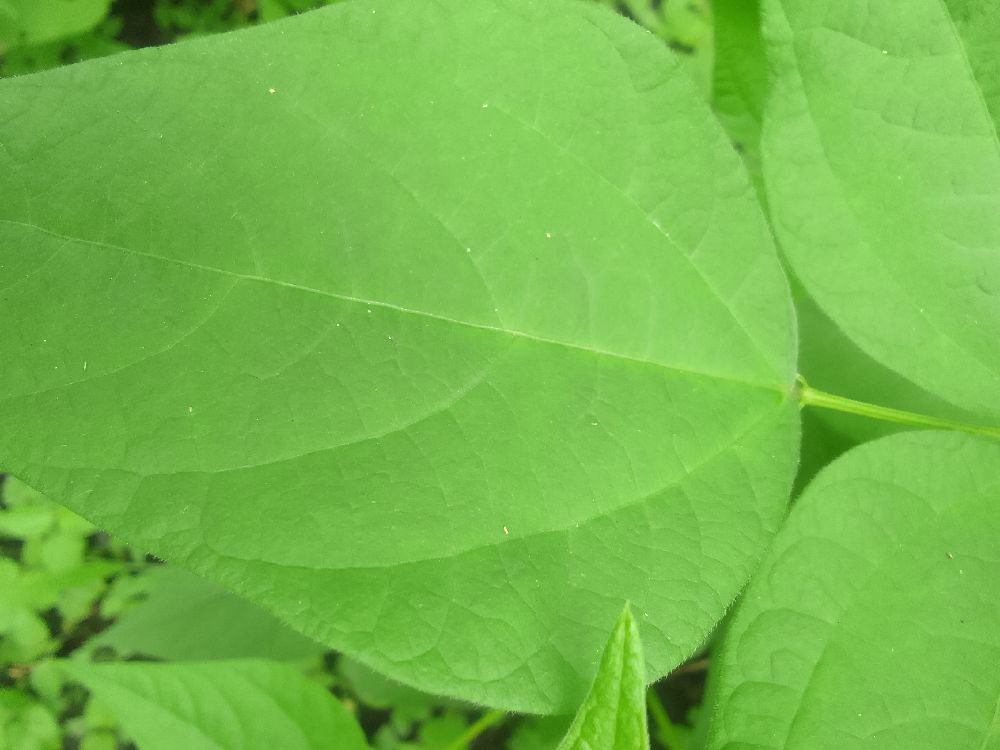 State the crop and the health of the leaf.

common bean, healthy
